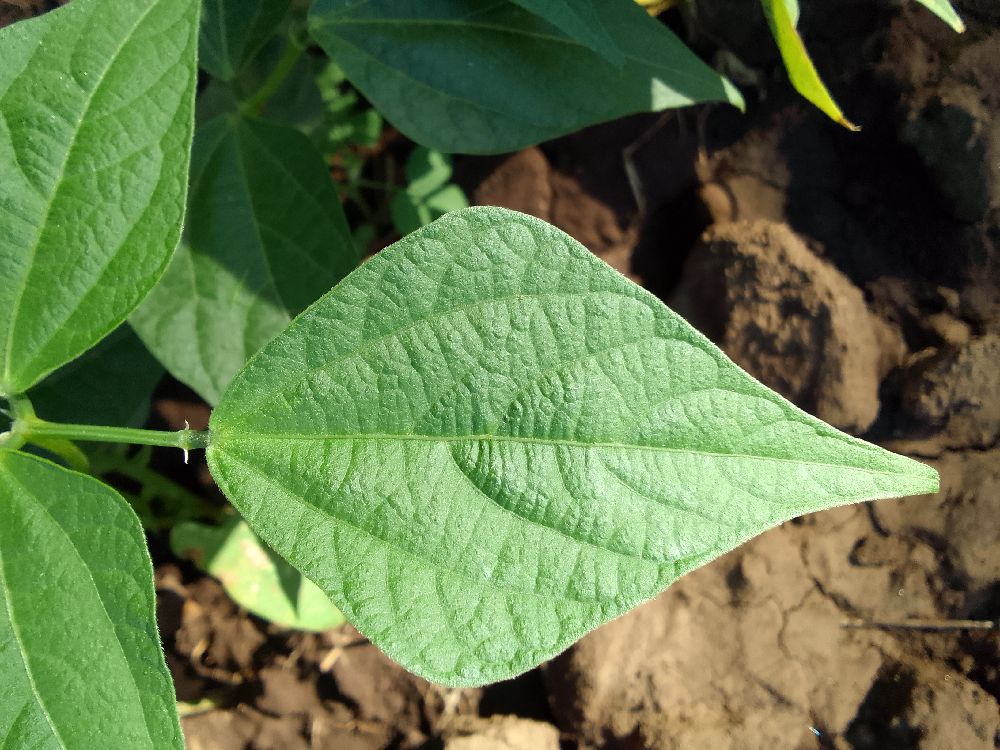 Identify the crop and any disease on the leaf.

common bean, healthy
